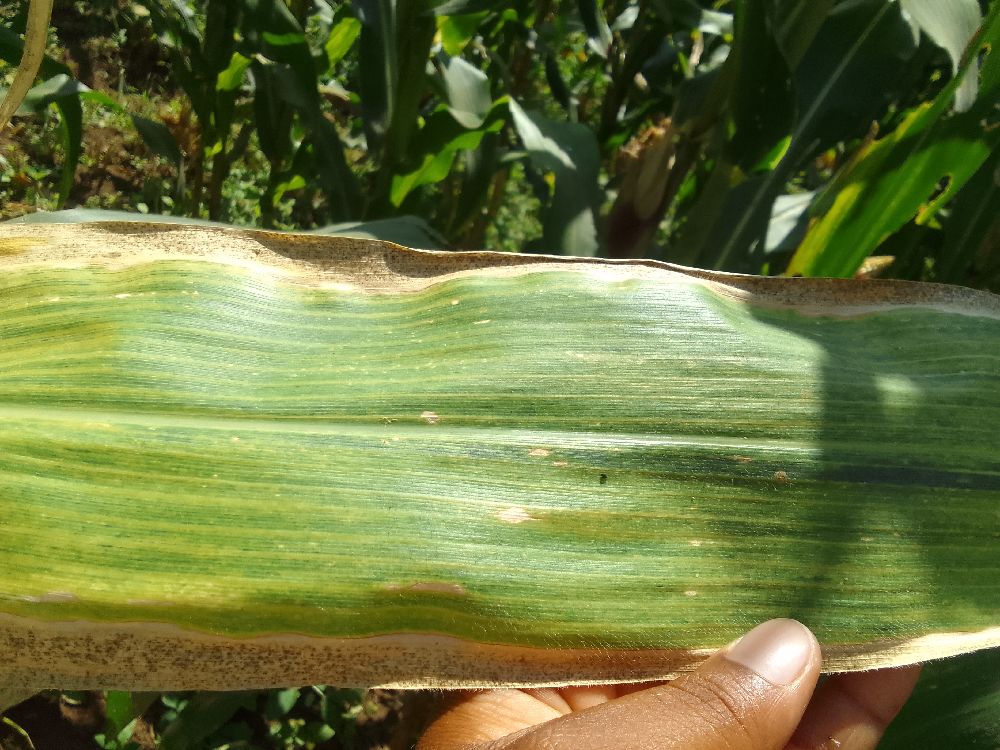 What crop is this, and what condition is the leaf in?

maize, maize lethal necrosis
